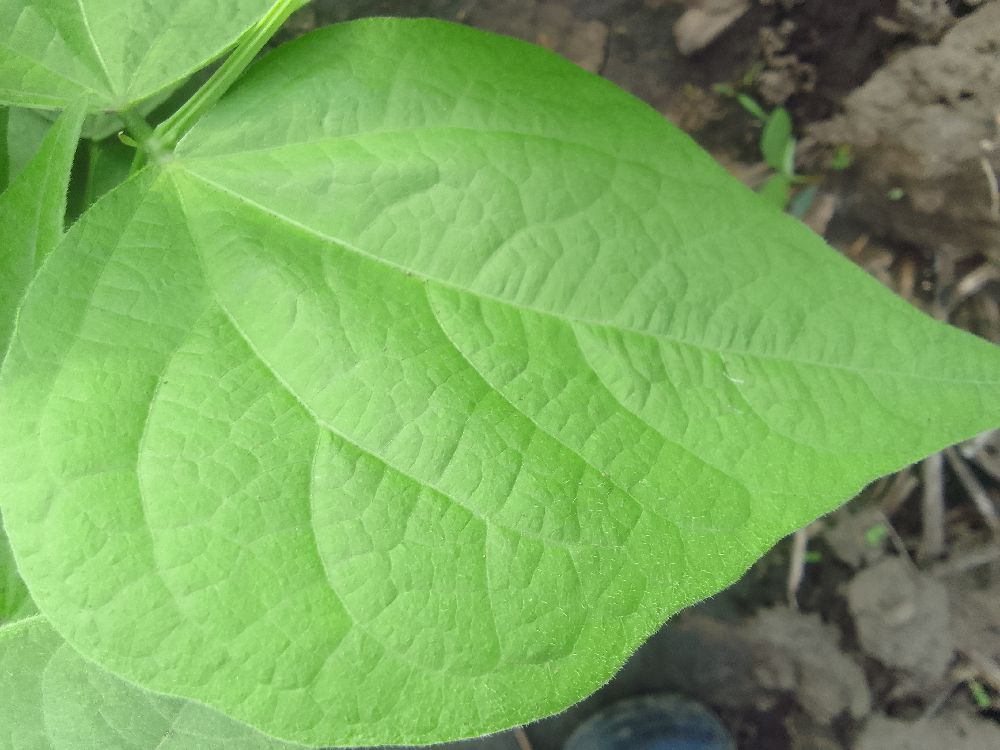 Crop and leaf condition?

common bean, healthy
